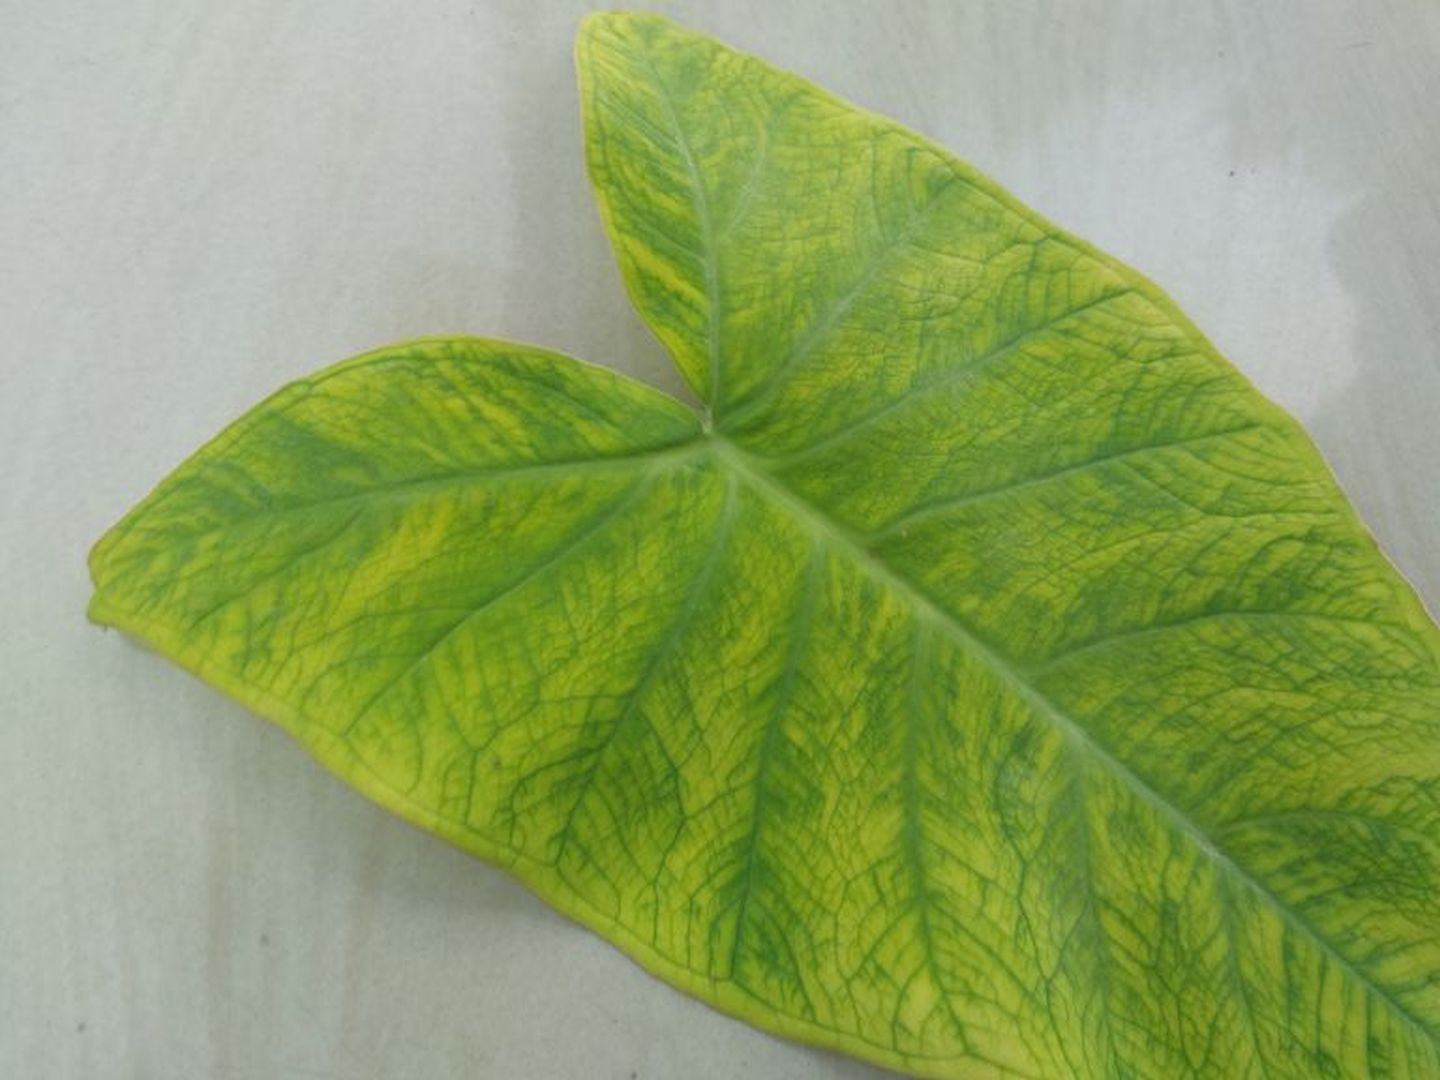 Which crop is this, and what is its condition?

taro, mosaic
